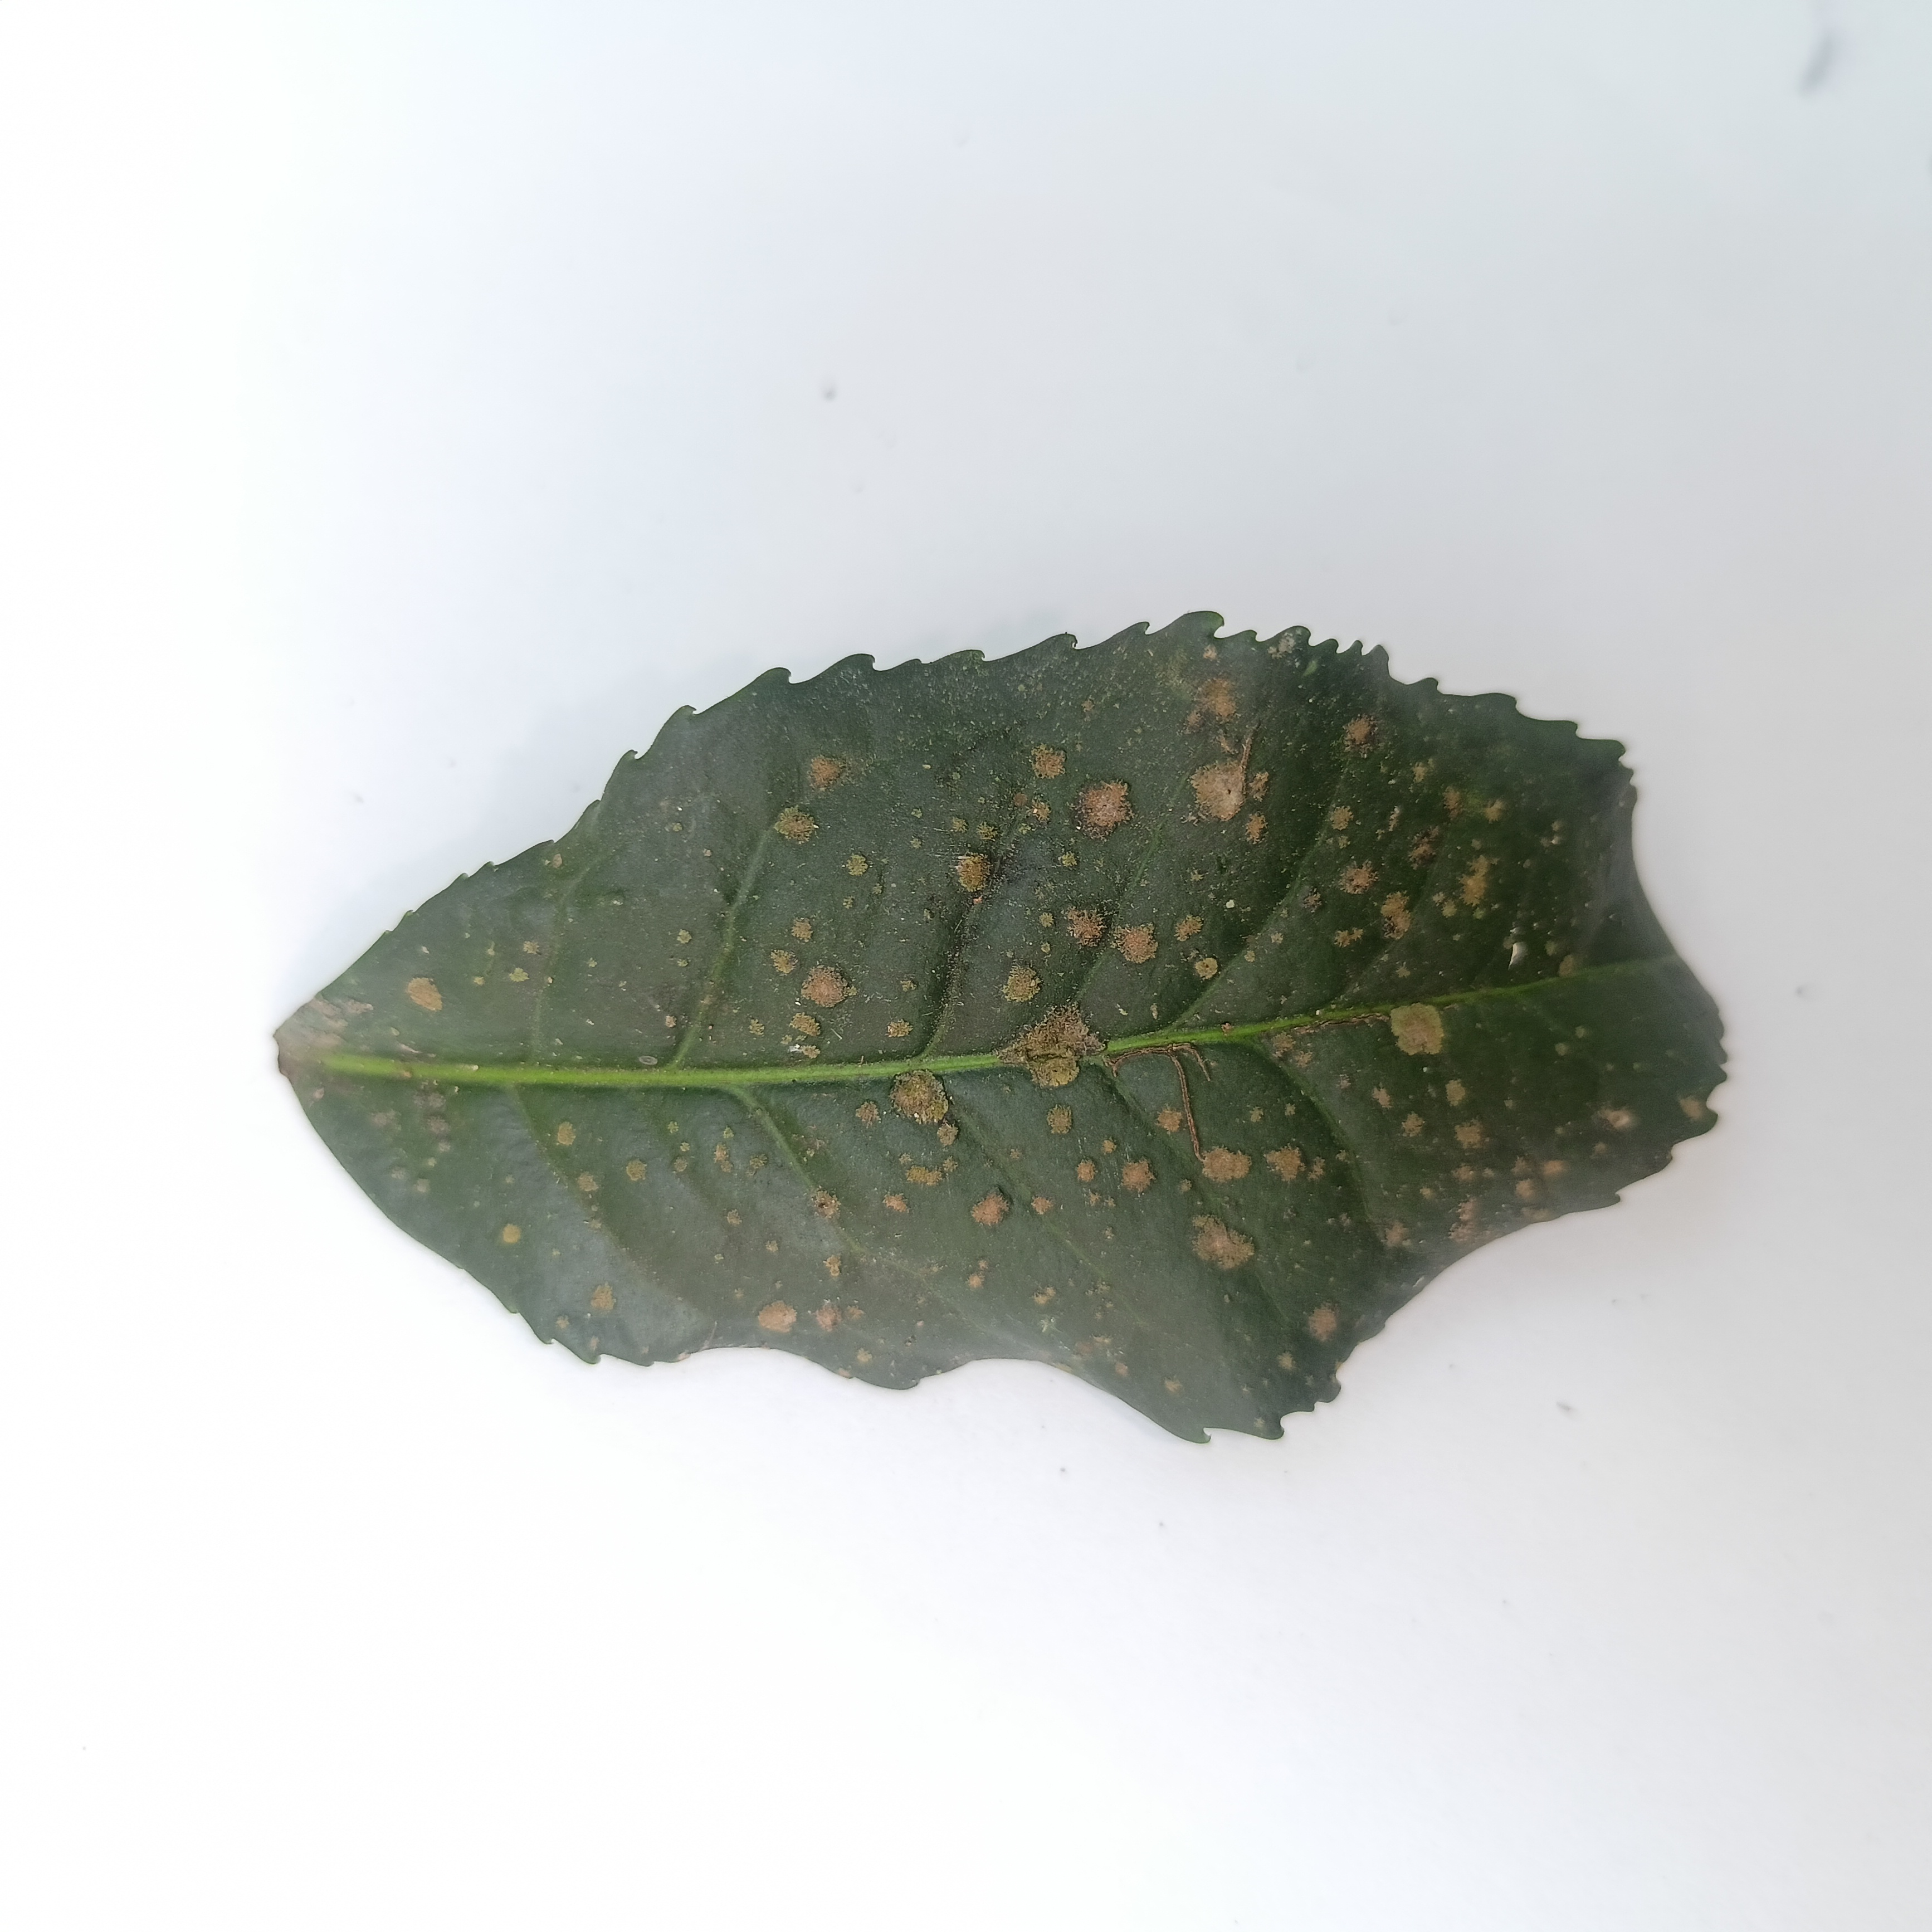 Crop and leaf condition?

tea, algal leaf
